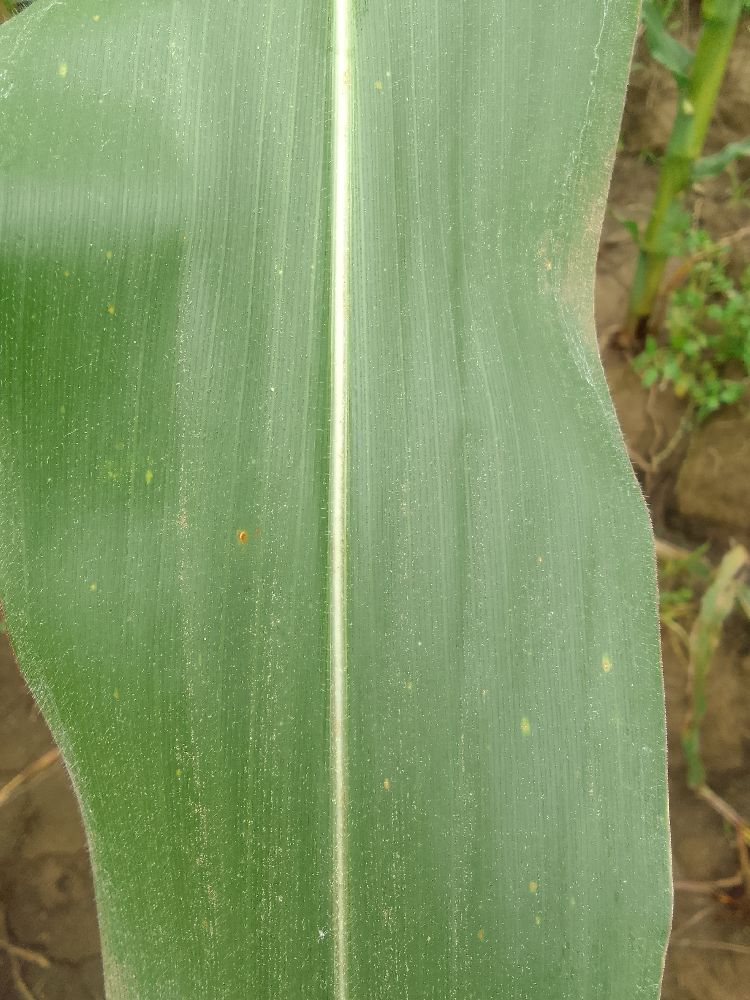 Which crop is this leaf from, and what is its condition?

maize, healthy
